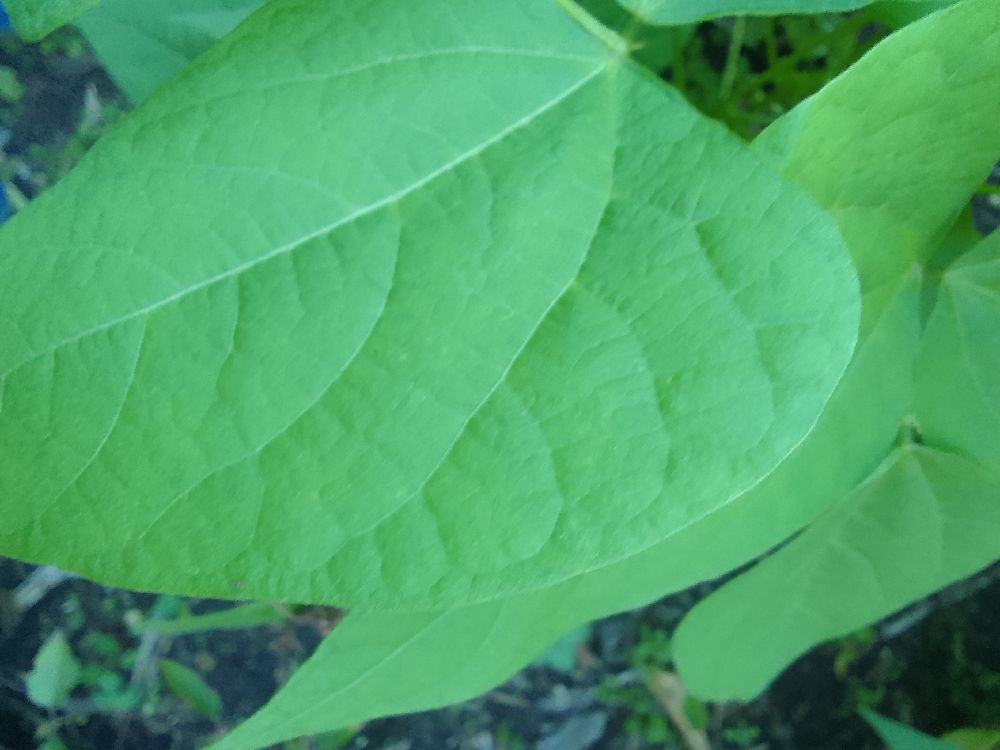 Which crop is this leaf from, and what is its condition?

common bean, healthy
